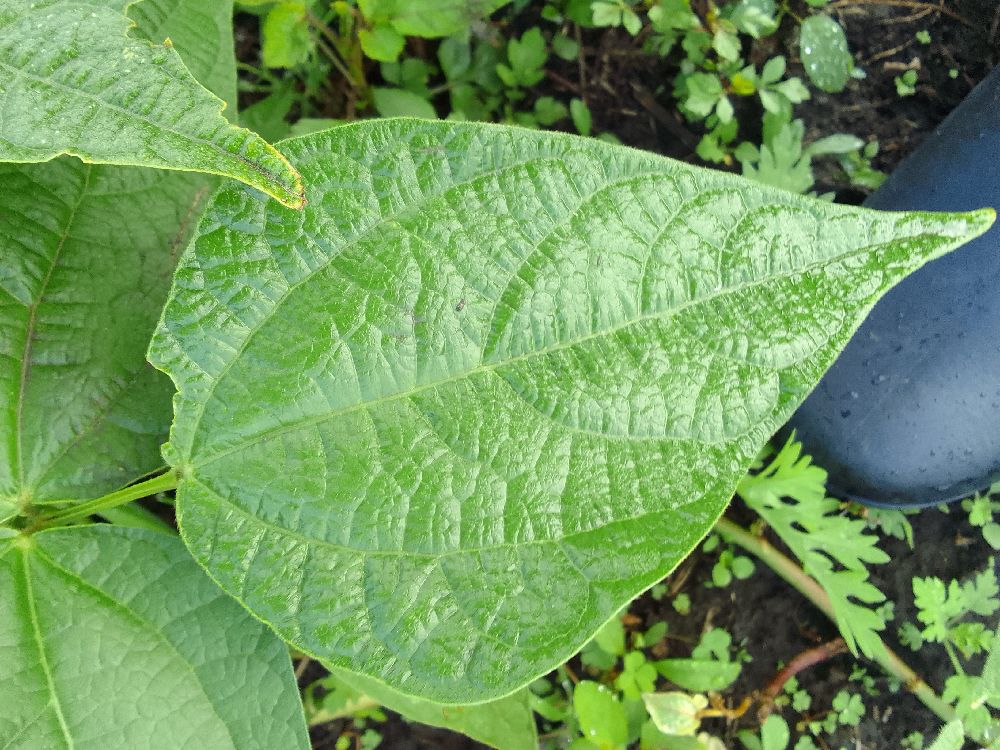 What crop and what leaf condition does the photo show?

common bean, healthy
